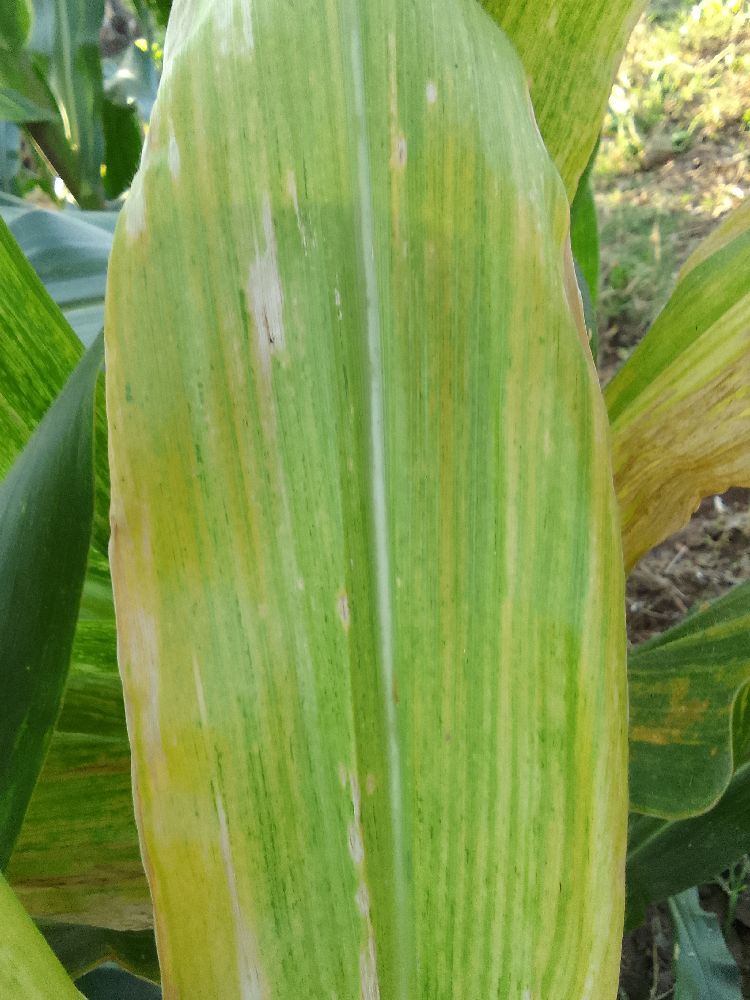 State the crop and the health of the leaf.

maize, maize lethal necrosis
